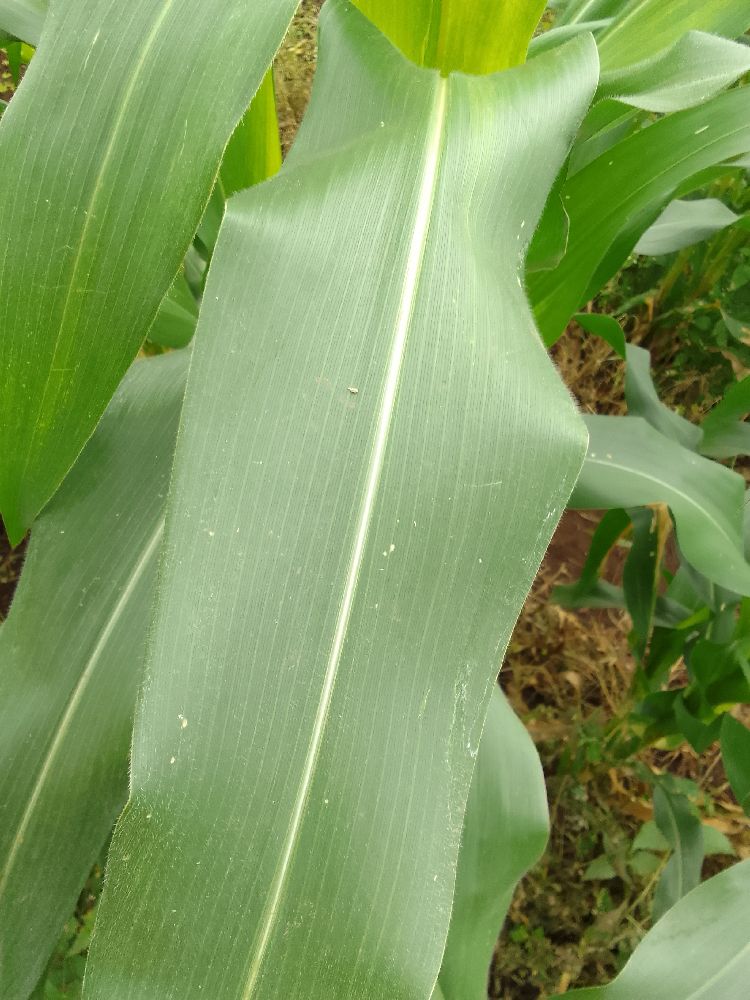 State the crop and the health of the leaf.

maize, healthy
